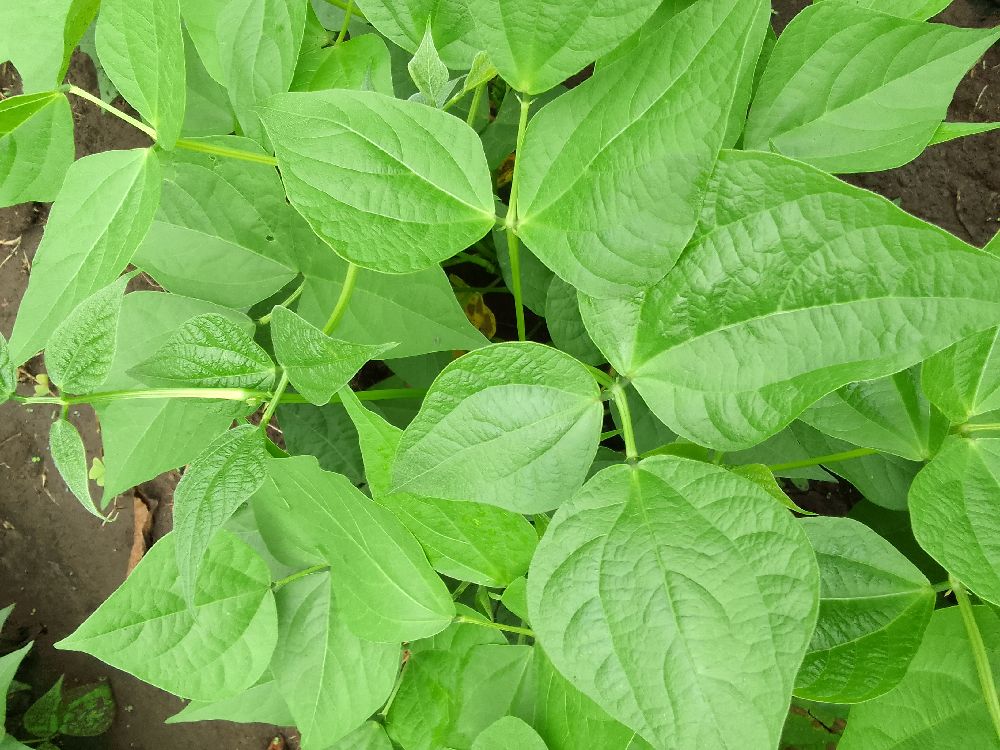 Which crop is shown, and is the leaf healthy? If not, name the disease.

common bean, healthy
